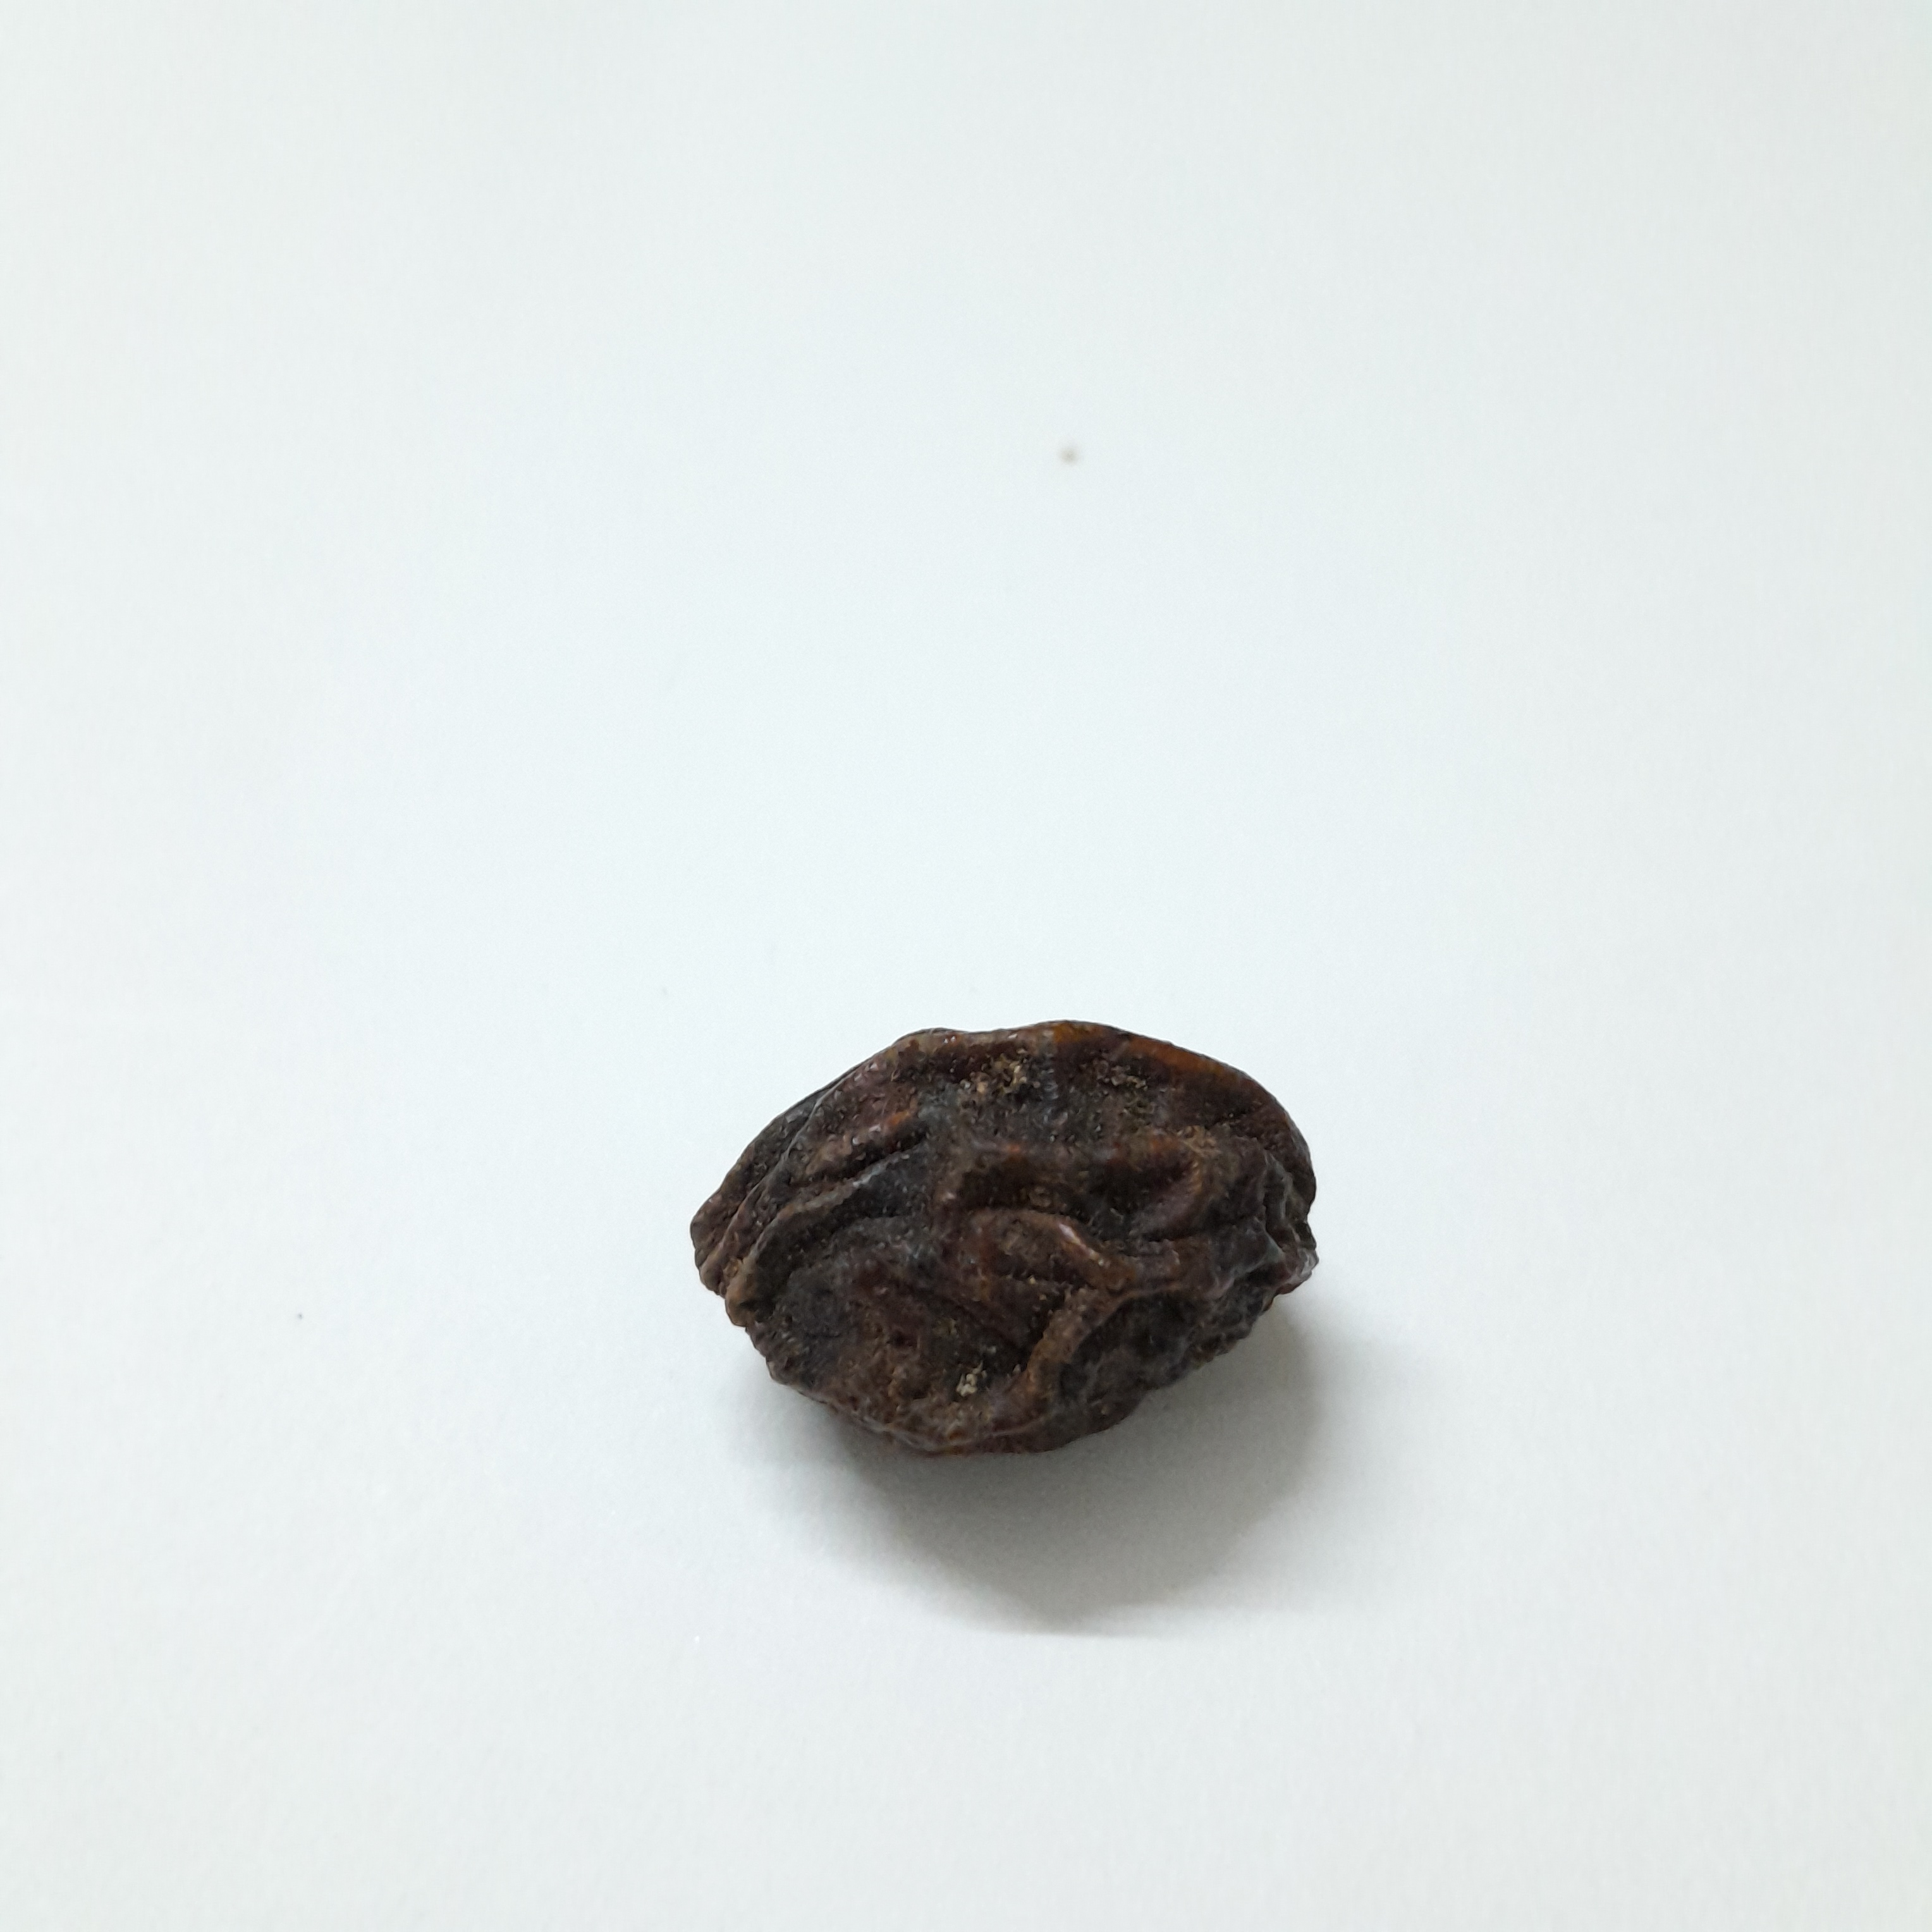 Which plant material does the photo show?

kadukharik
